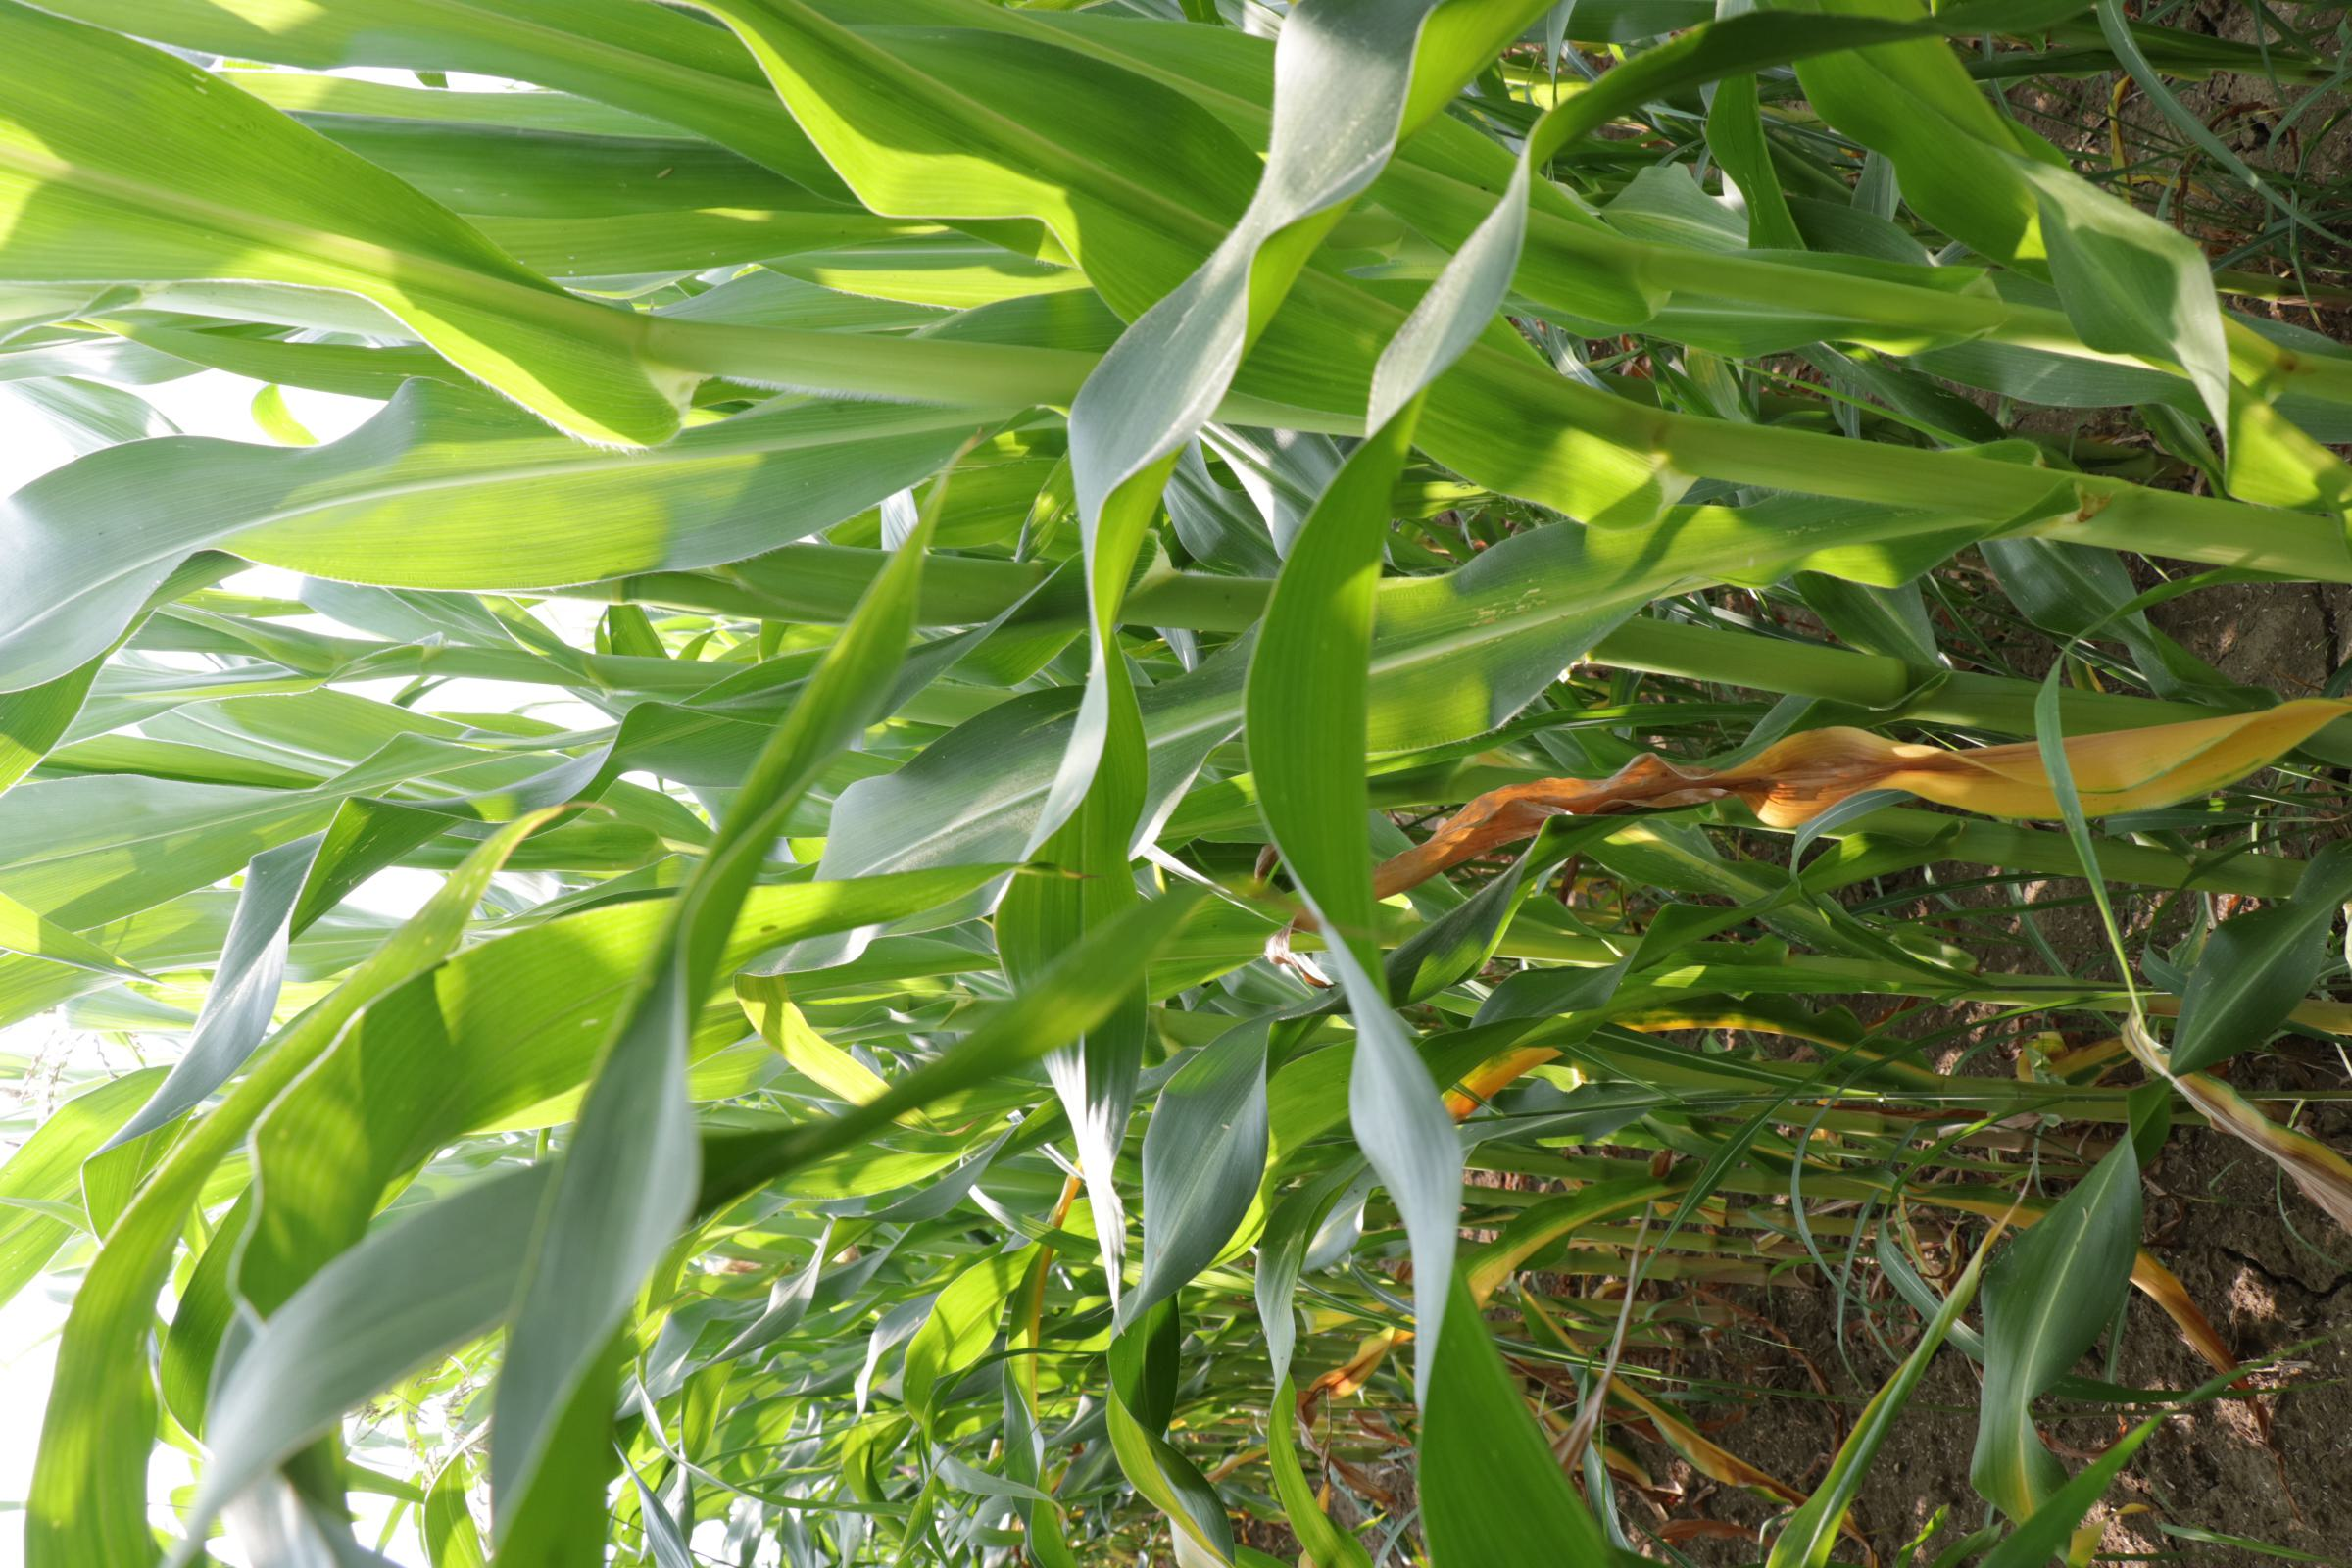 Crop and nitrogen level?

maize, full nitrogen fertilisation
